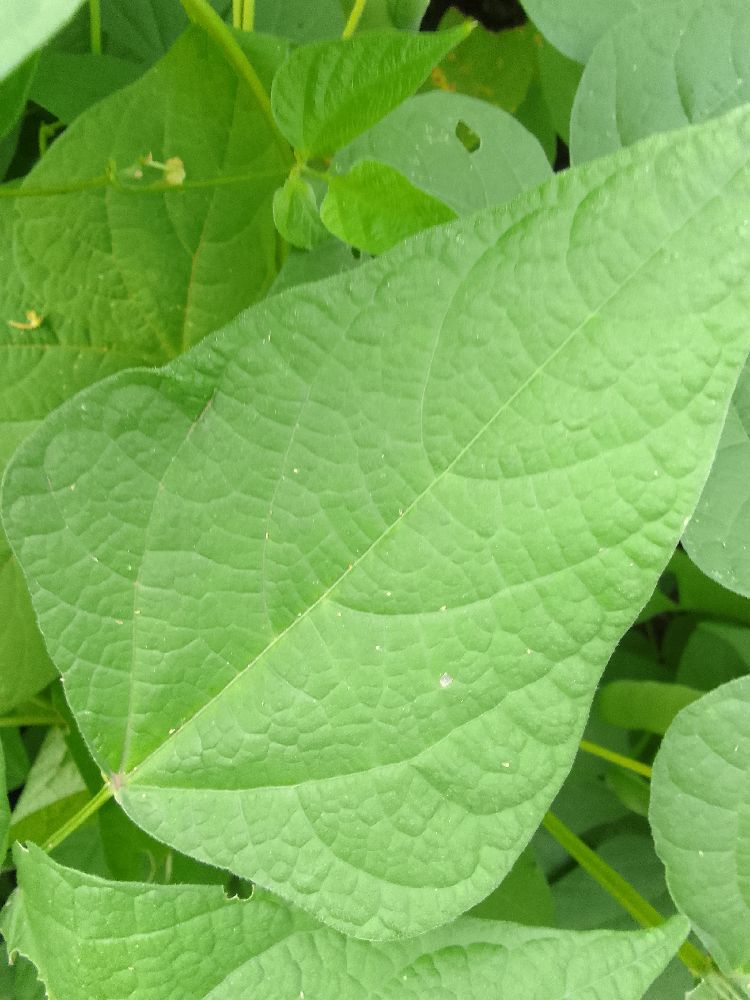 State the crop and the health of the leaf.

common bean, healthy
